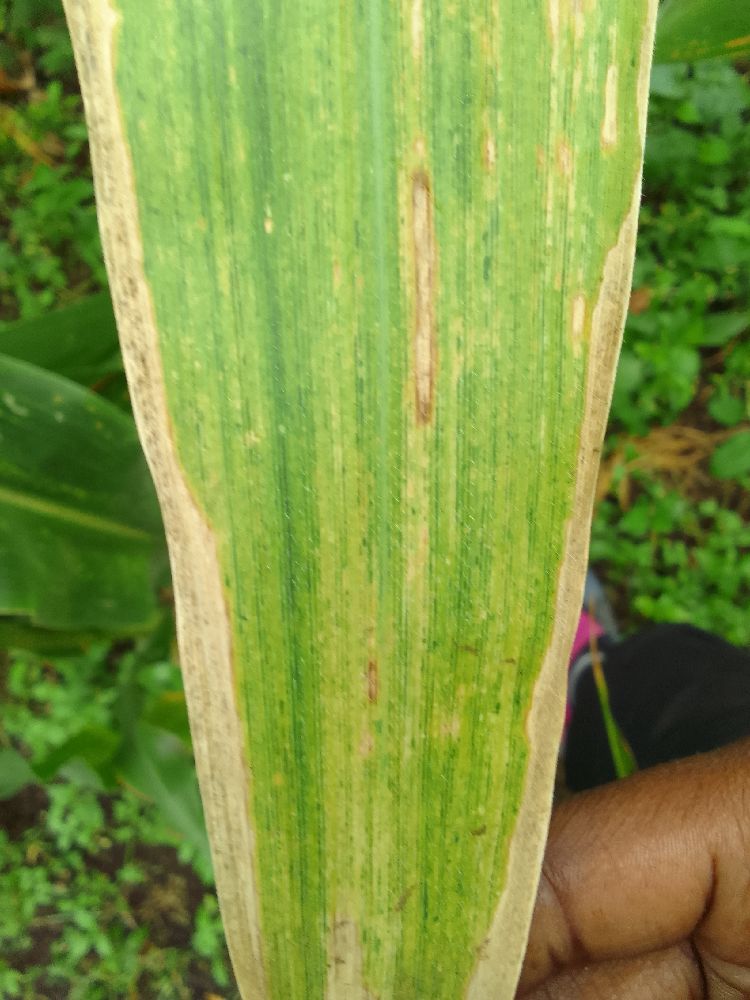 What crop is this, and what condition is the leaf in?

maize, maize lethal necrosis
